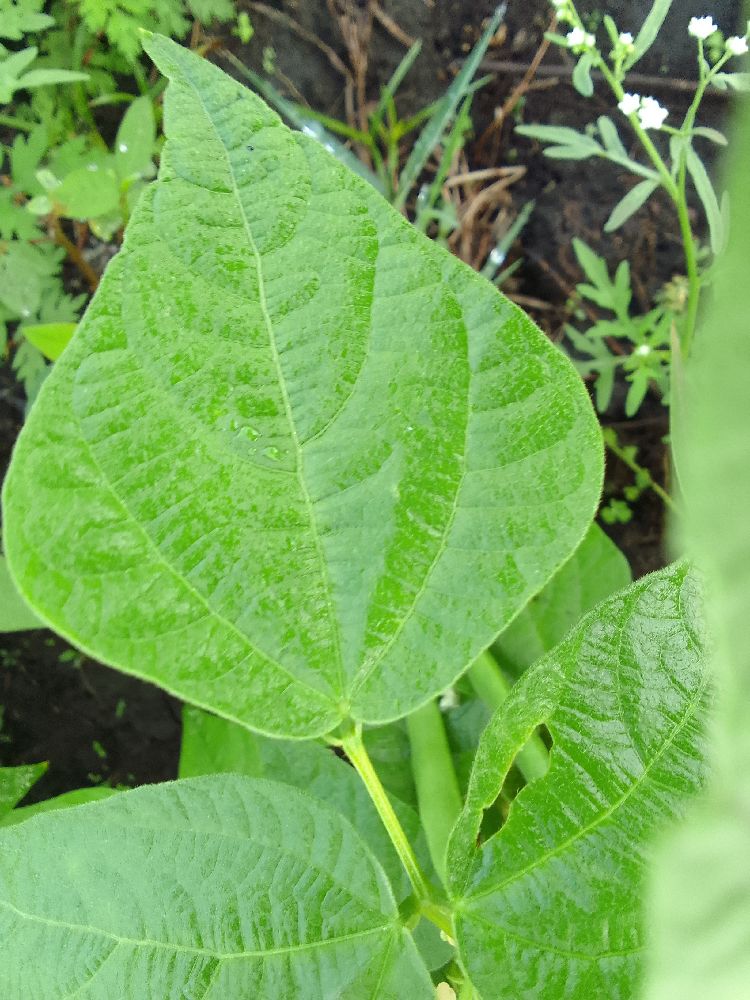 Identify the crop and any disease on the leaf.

common bean, healthy
